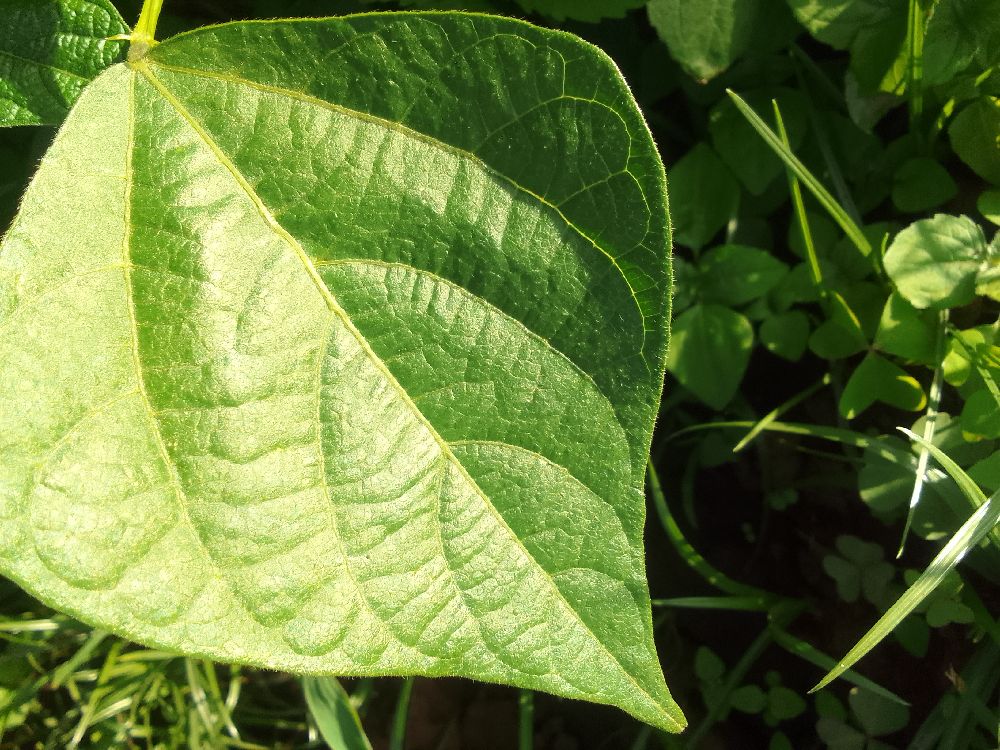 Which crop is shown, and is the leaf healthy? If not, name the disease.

common bean, healthy
